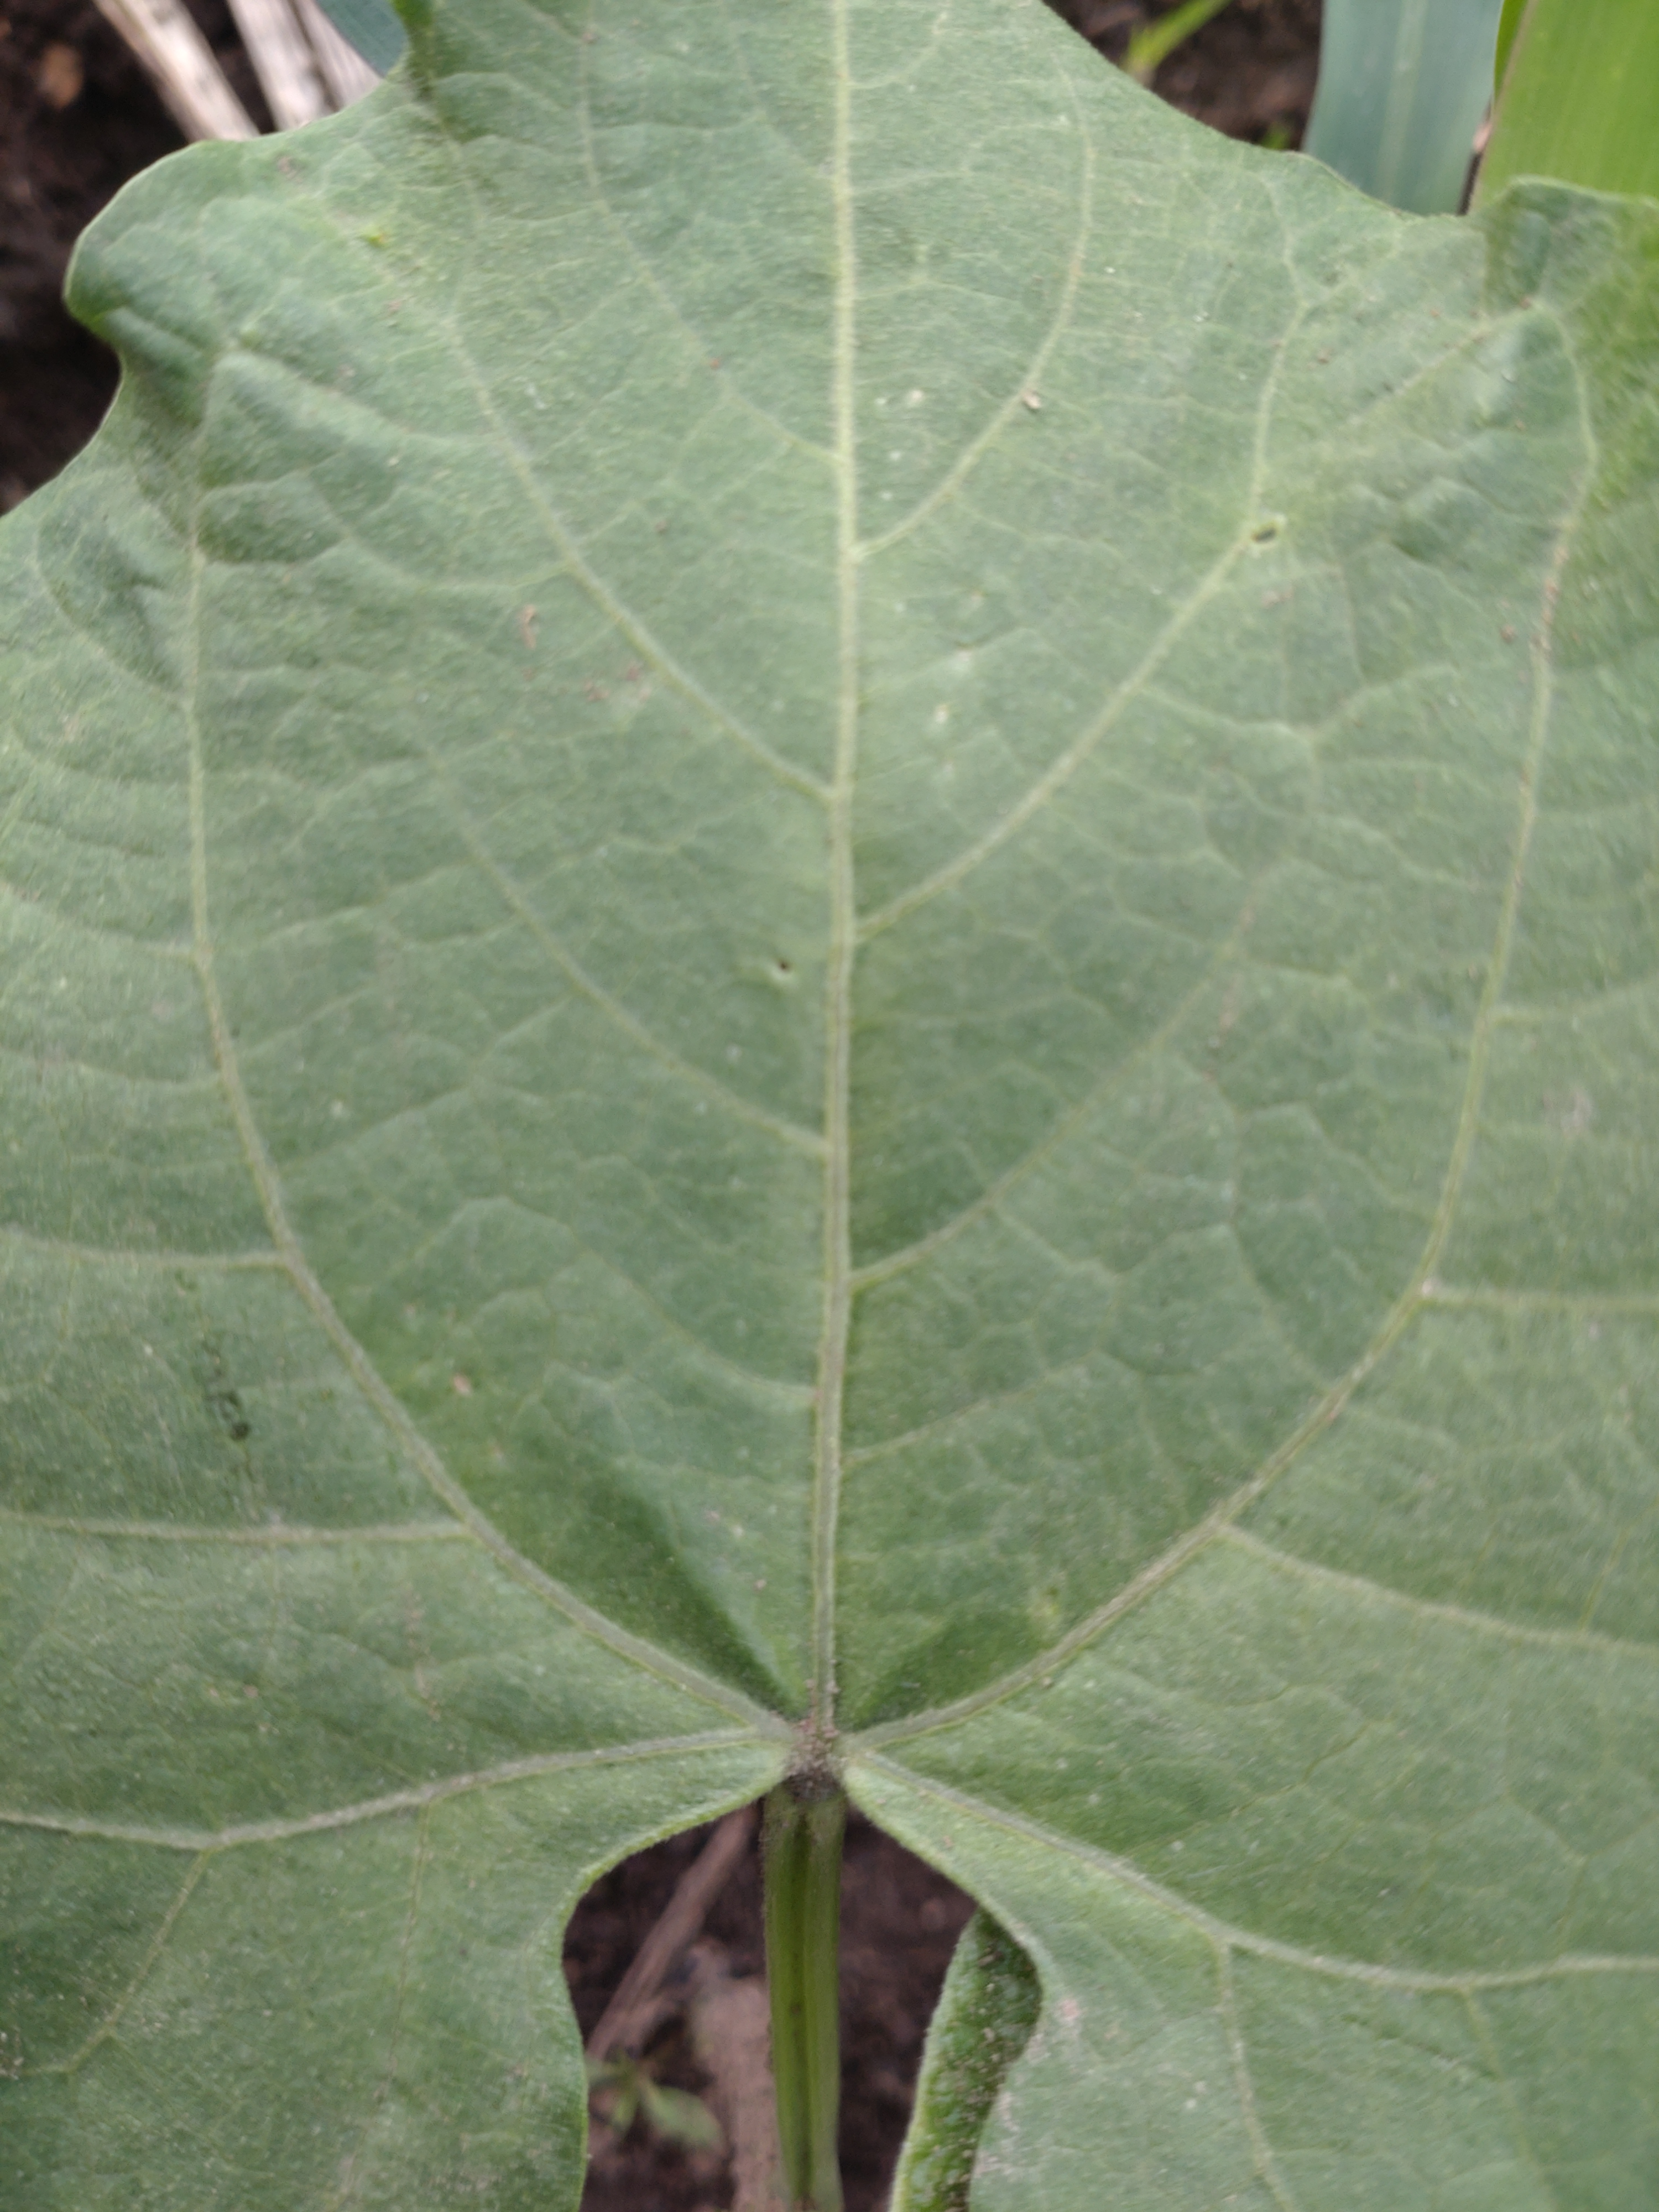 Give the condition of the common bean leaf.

healthy
